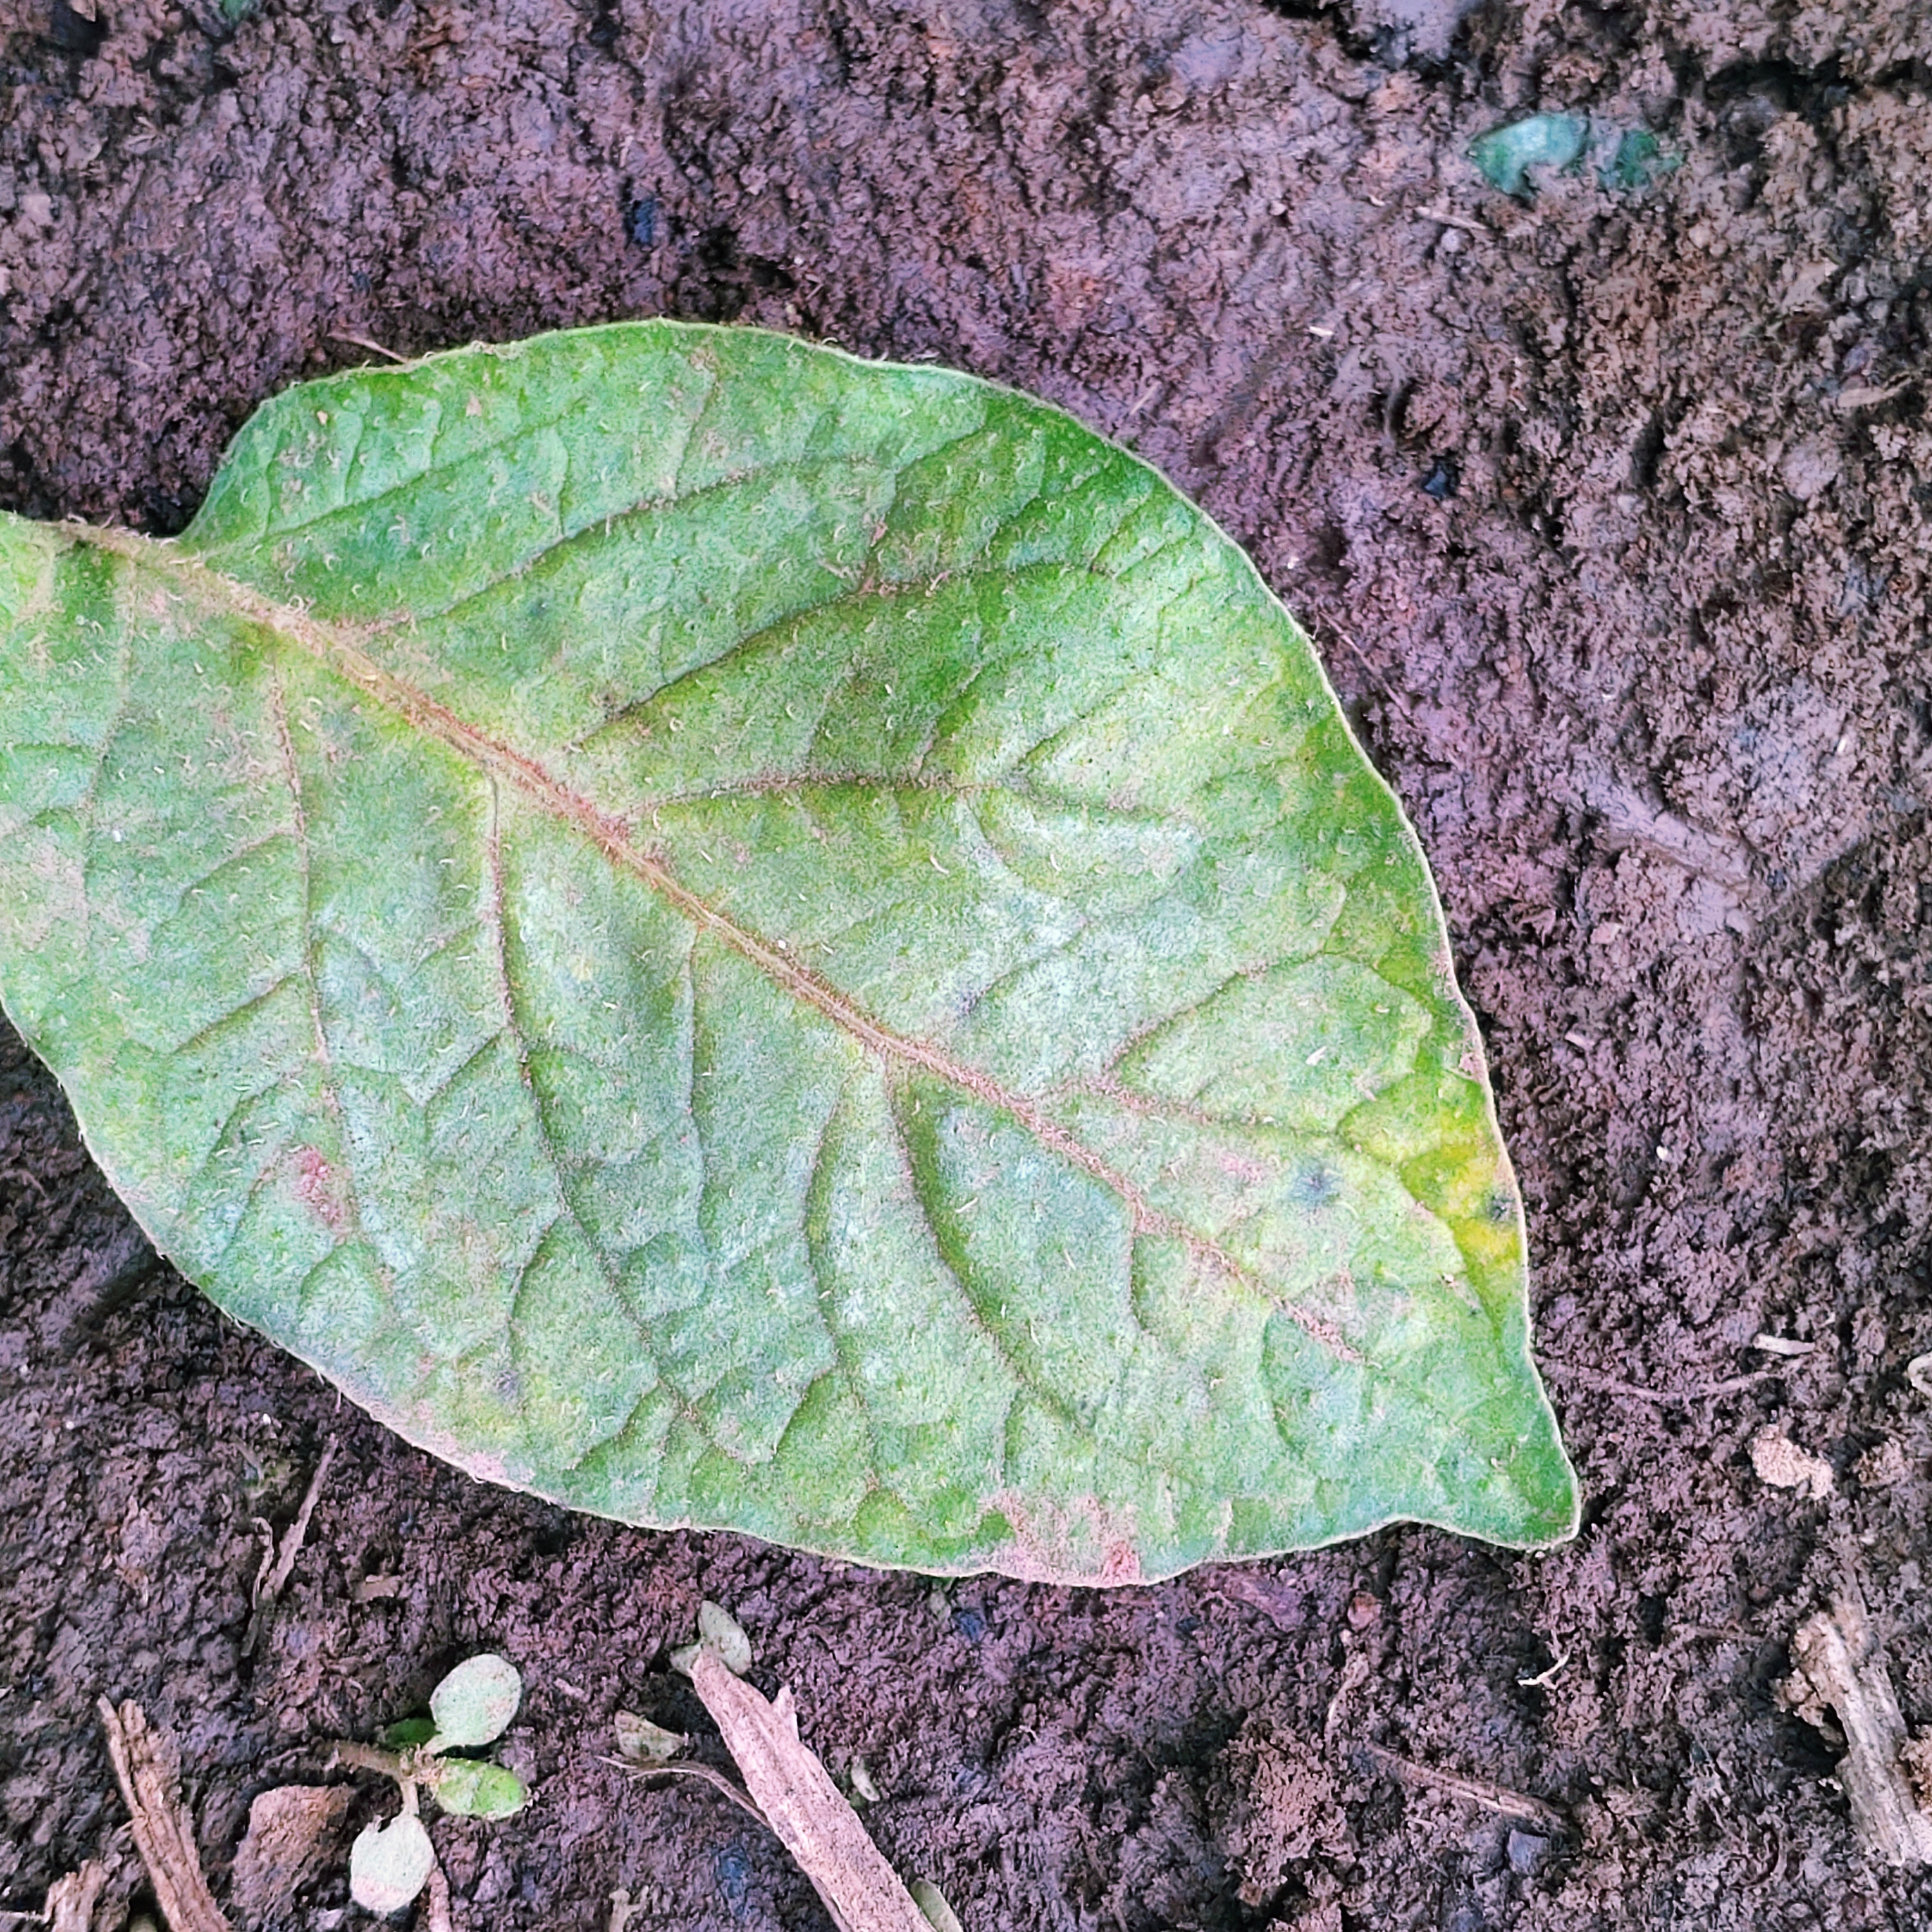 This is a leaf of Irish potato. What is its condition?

late blight
